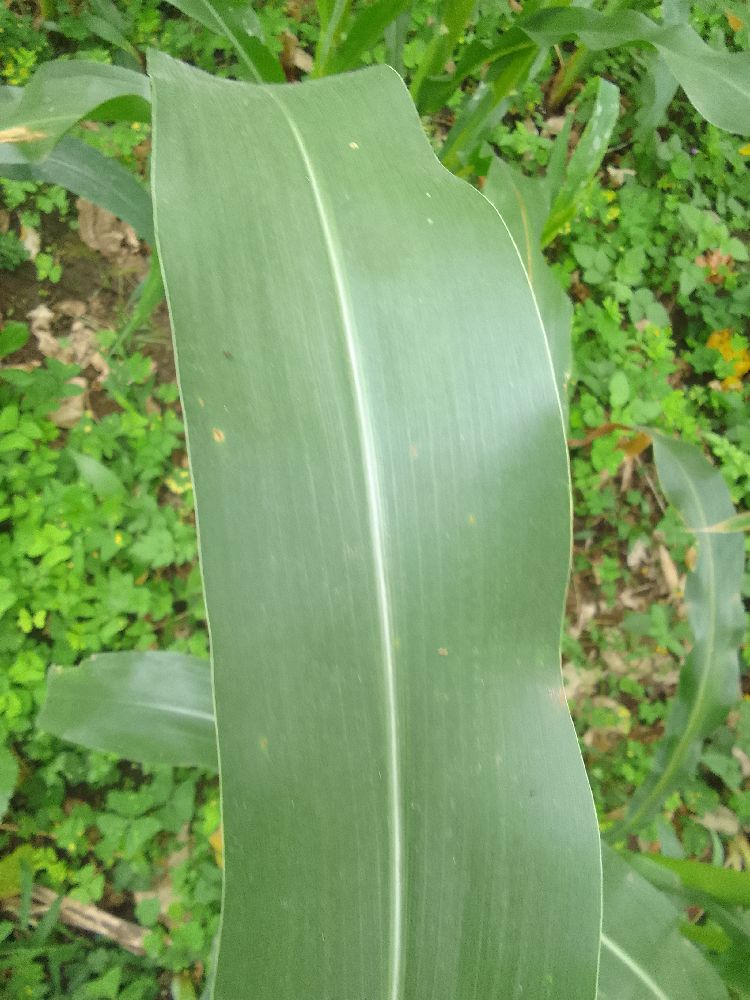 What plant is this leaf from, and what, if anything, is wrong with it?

maize, healthy
